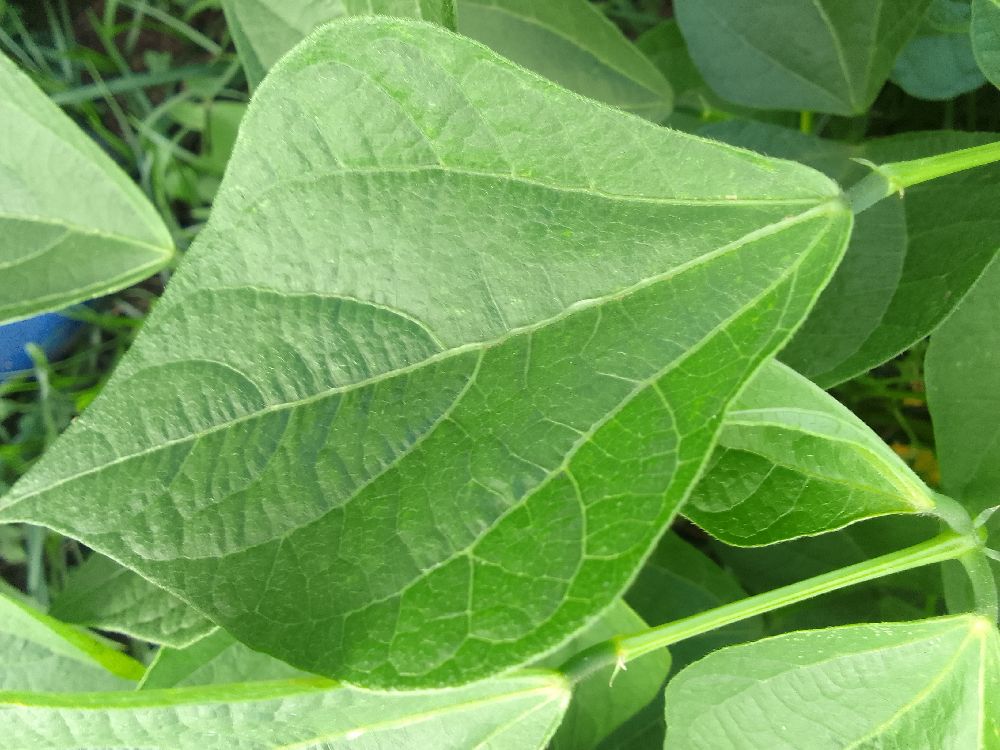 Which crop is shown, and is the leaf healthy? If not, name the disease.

common bean, healthy
